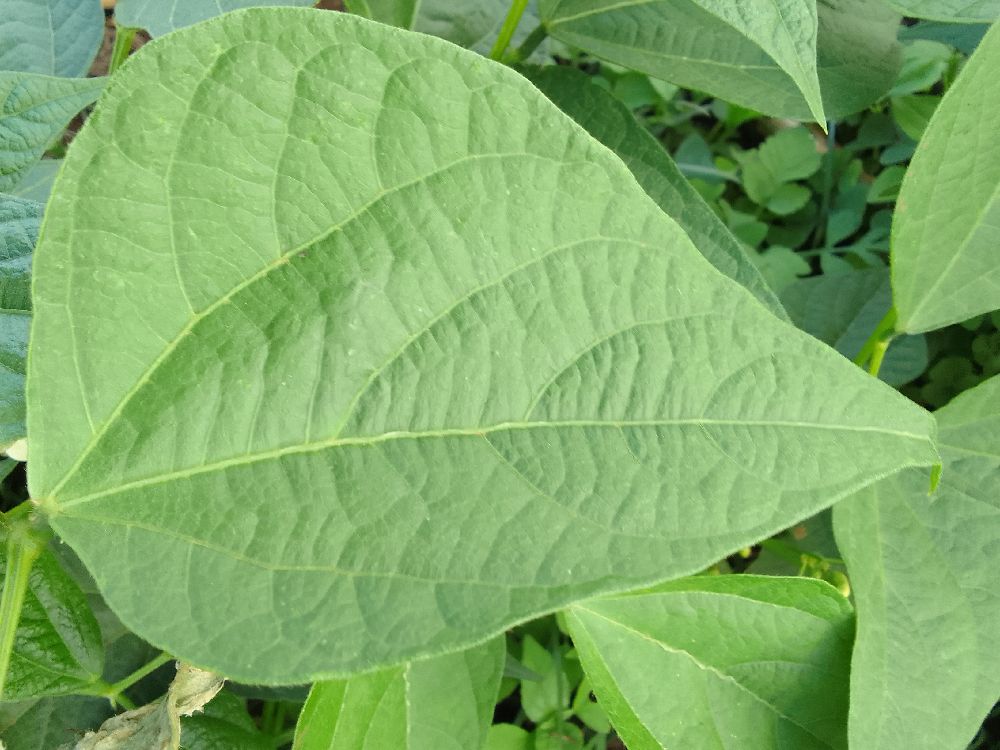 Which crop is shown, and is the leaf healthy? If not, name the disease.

common bean, healthy
